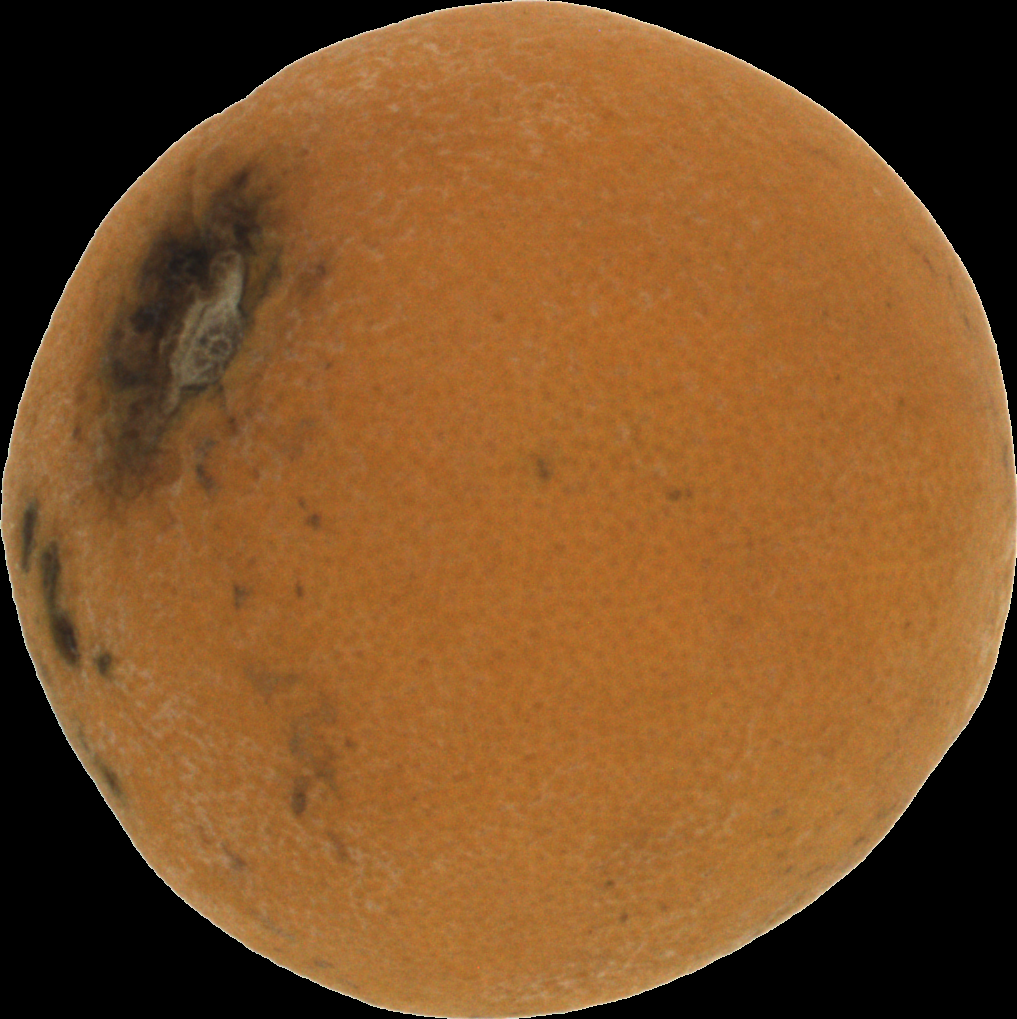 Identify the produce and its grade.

orange, bad
